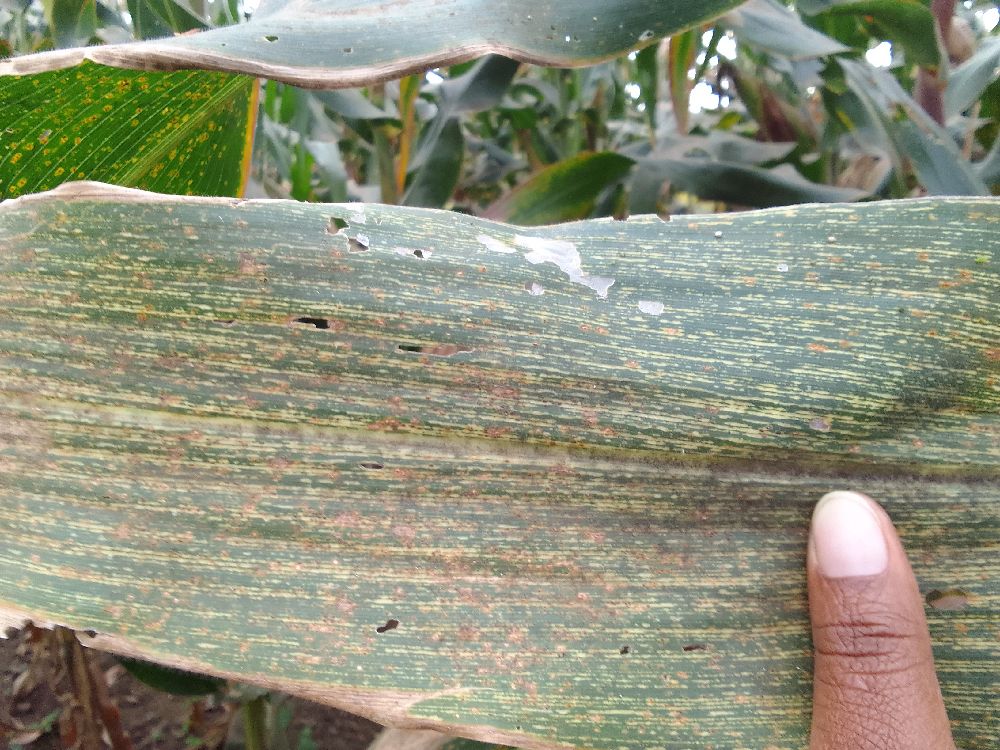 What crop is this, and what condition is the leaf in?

maize, maize streak virus
